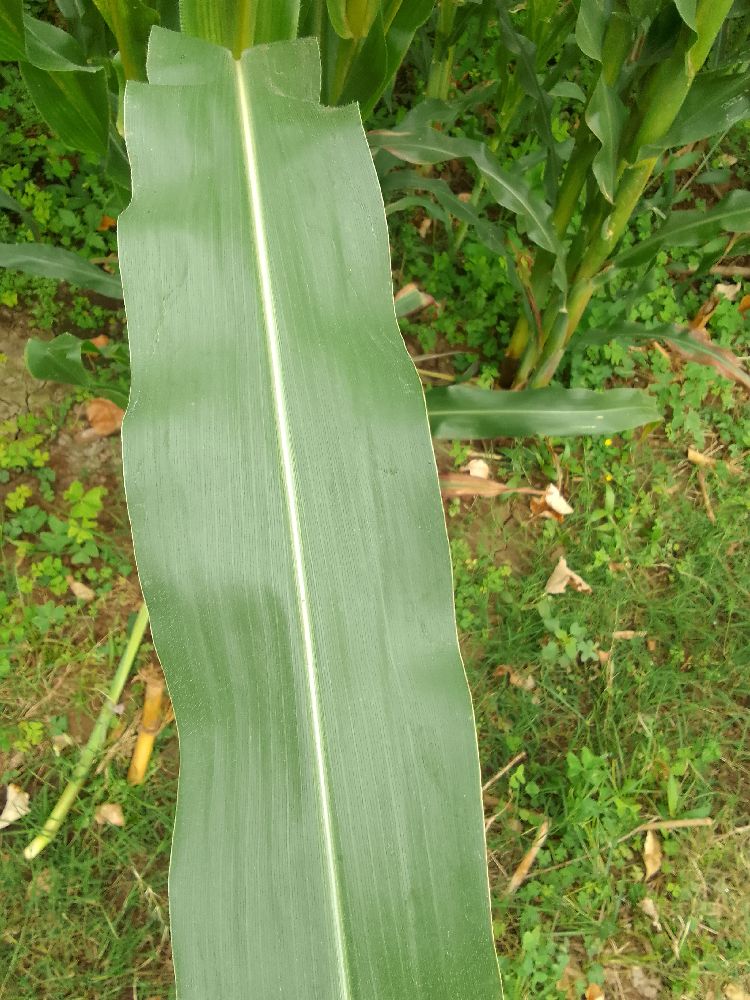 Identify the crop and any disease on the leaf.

maize, healthy
